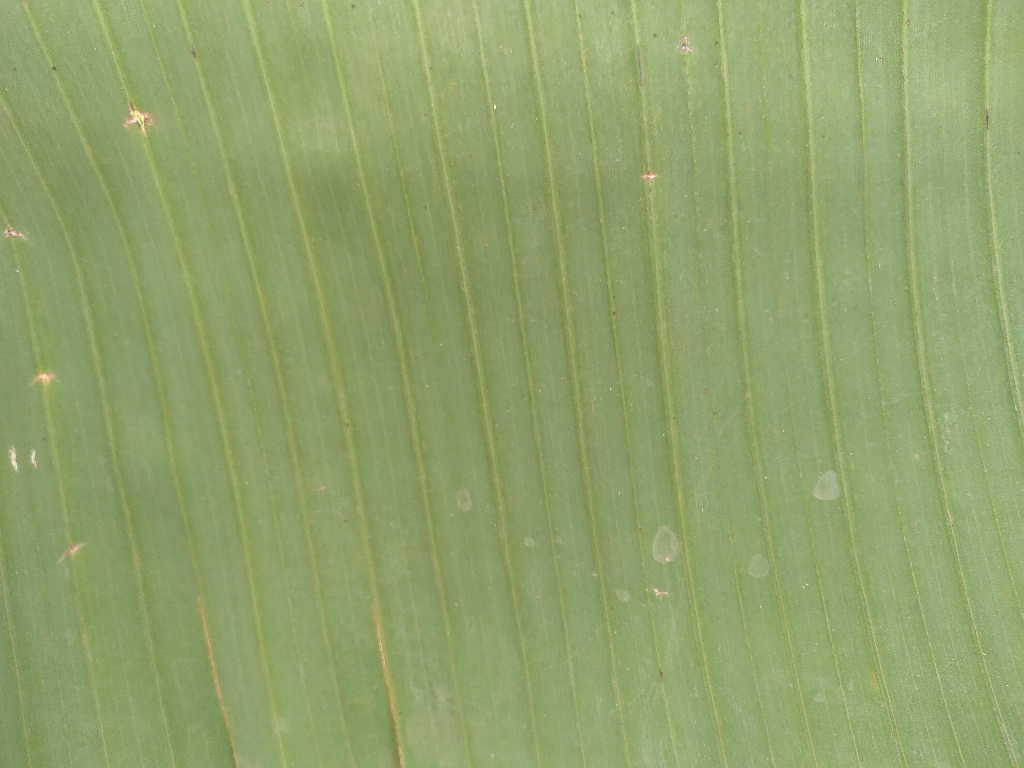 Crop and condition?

banana, healthy
